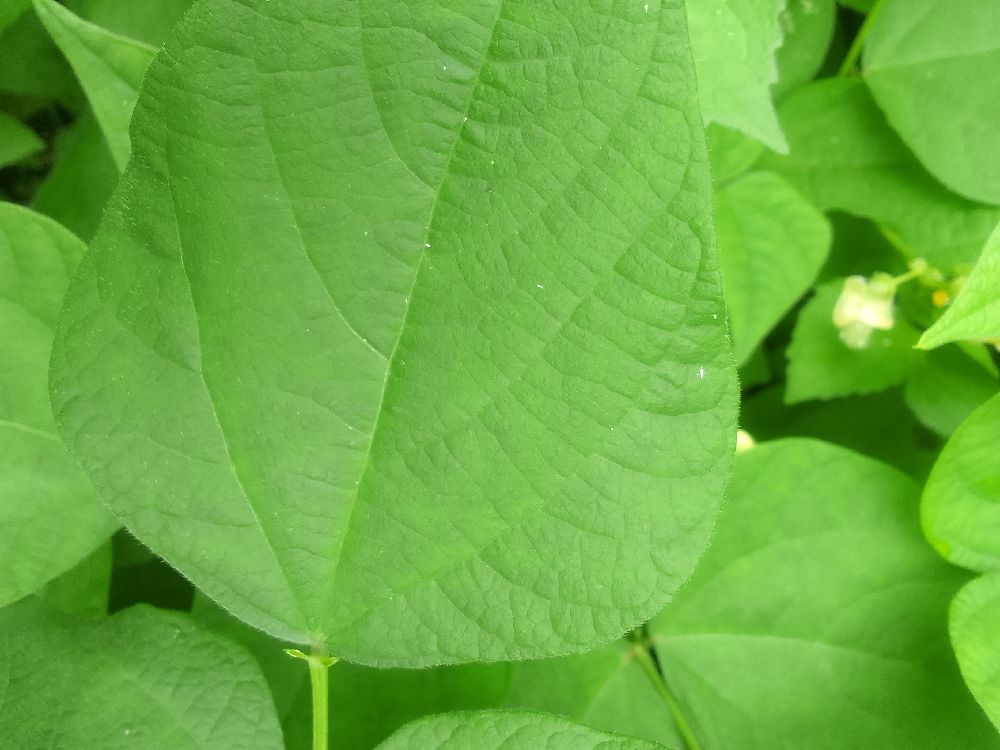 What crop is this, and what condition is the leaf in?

common bean, healthy
